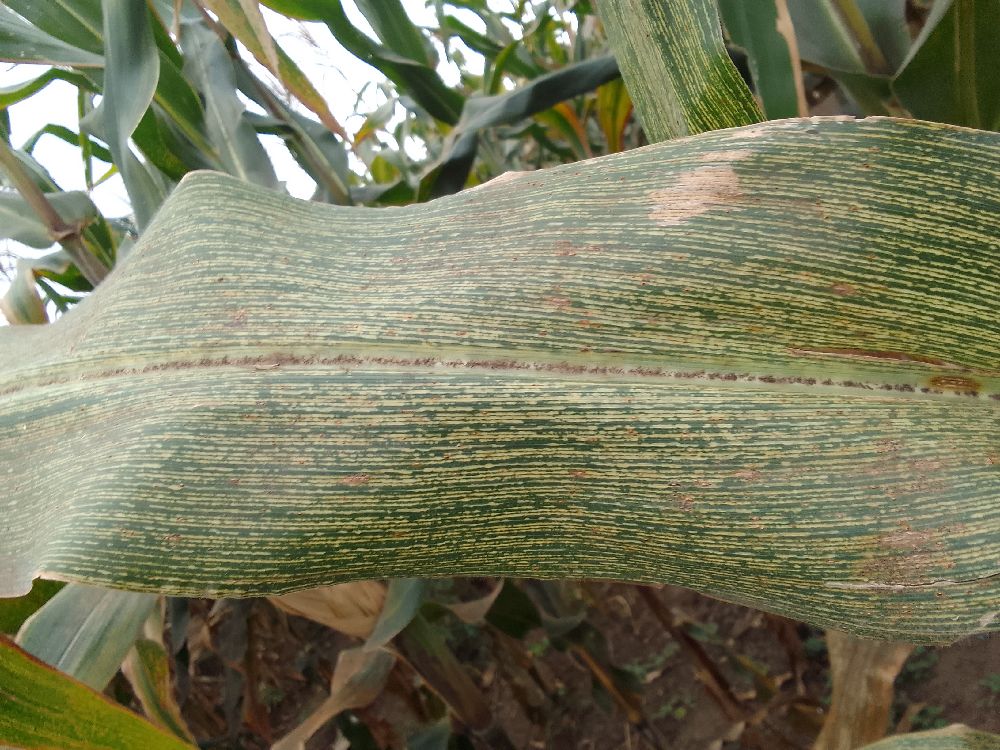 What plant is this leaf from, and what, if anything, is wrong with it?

maize, maize streak virus
